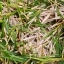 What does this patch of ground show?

grass
